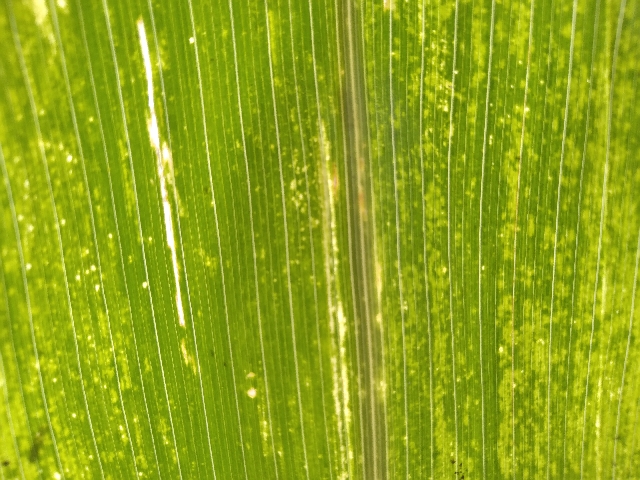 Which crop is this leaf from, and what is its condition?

maize, maize lethal necrosis
